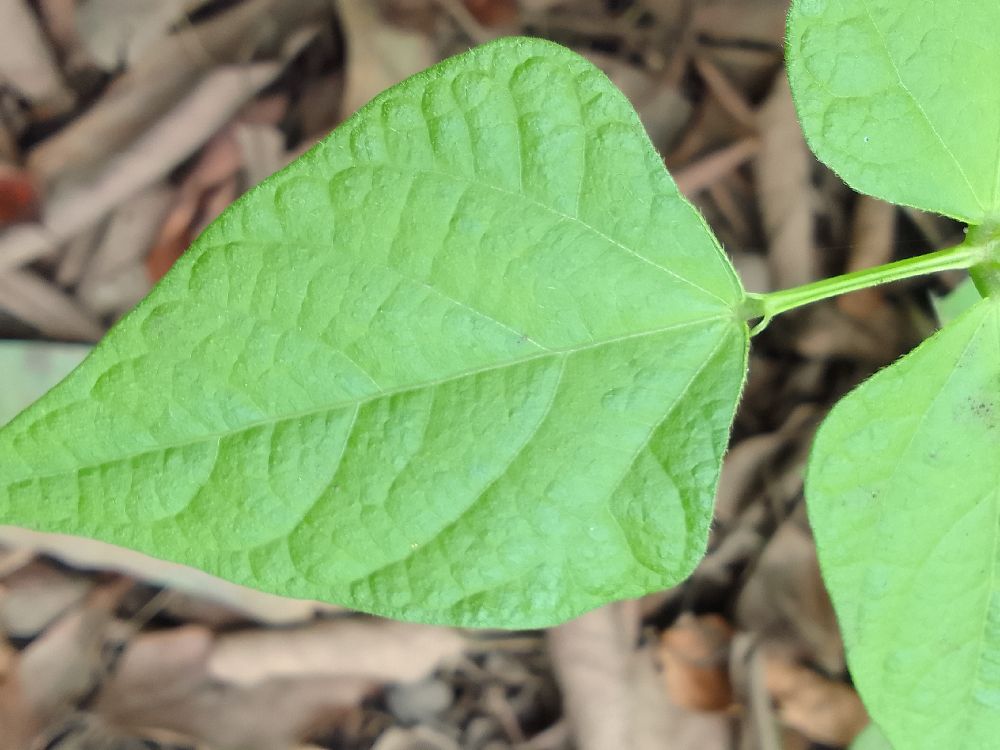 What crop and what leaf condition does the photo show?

common bean, healthy
